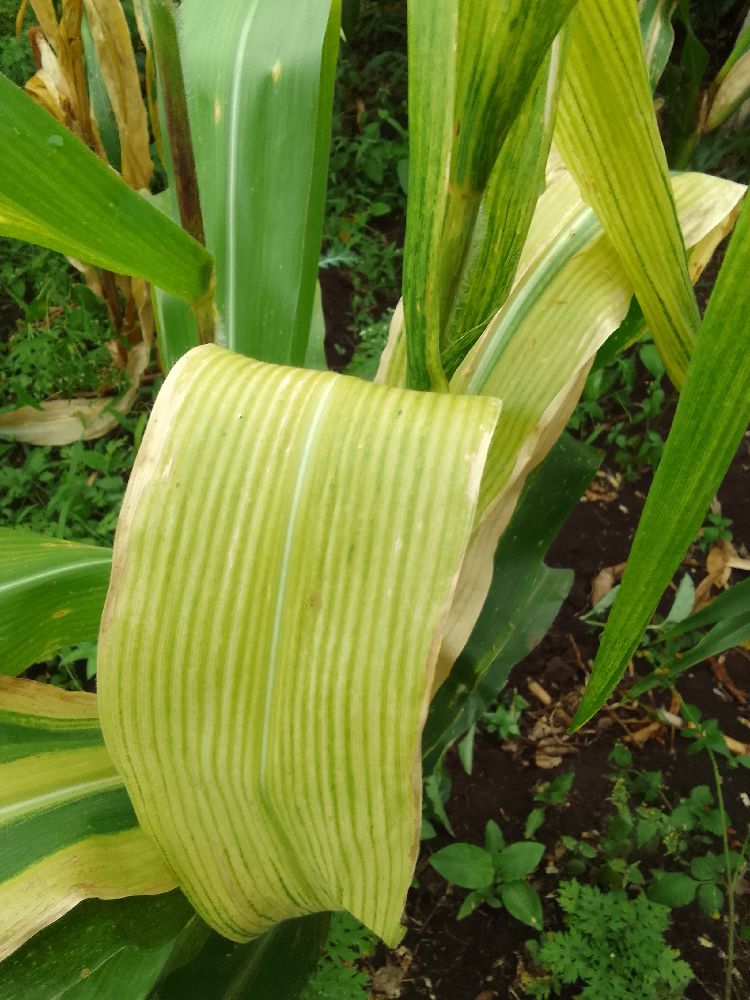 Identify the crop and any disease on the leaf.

maize, maize lethal necrosis
